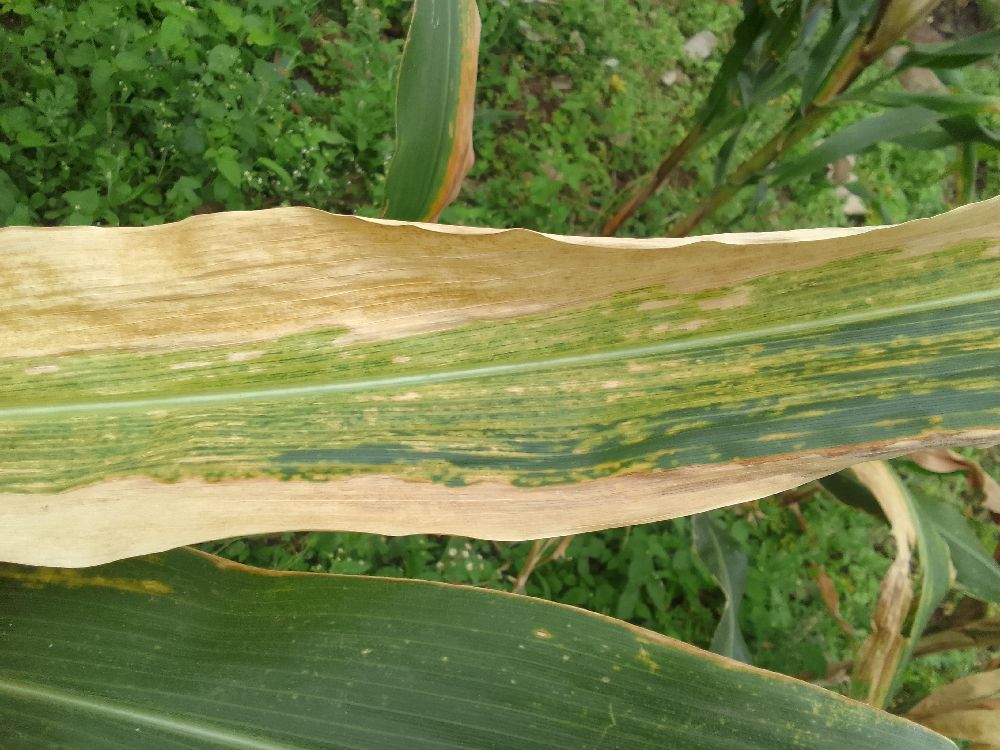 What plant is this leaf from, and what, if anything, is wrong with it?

maize, maize lethal necrosis
